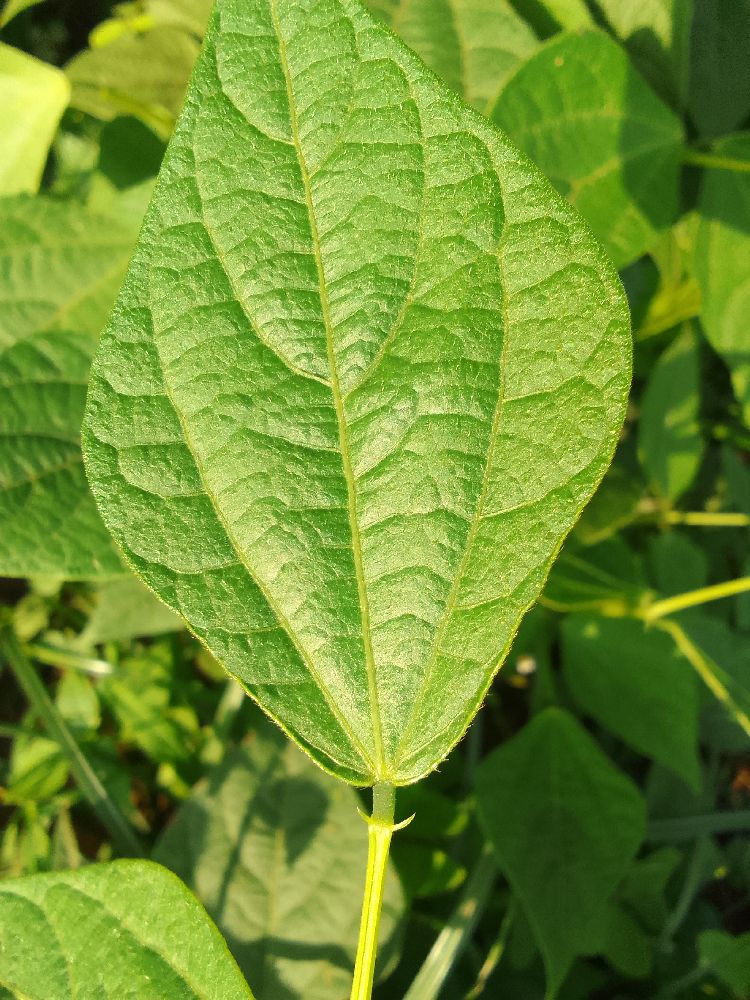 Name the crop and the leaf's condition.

common bean, healthy
